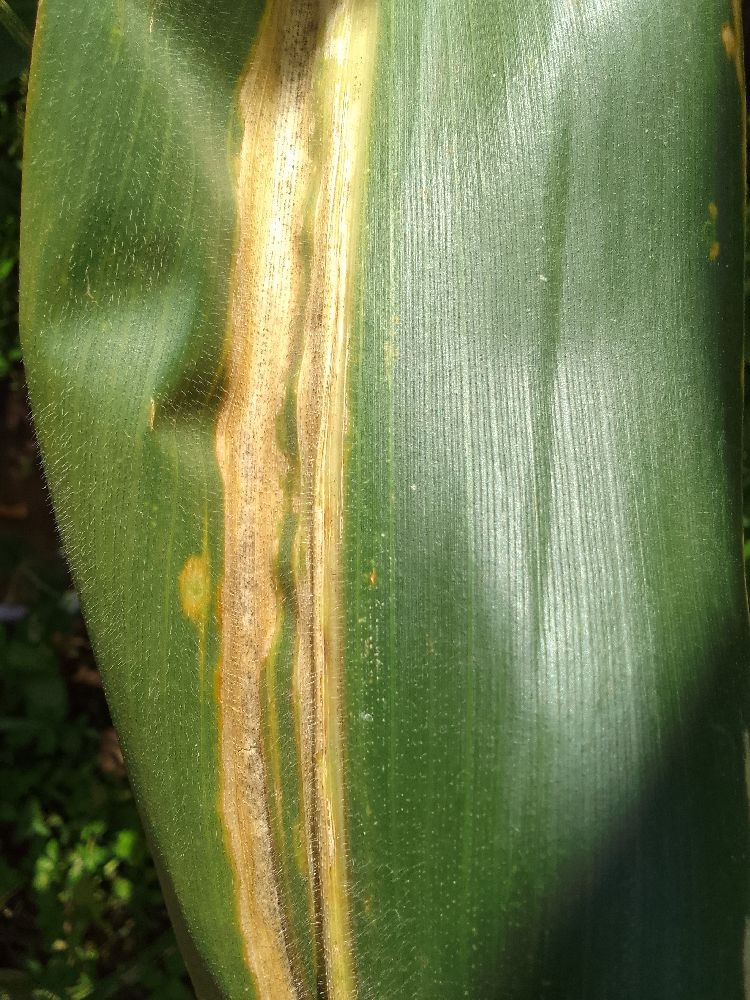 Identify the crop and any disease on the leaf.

maize, maize lethal necrosis
